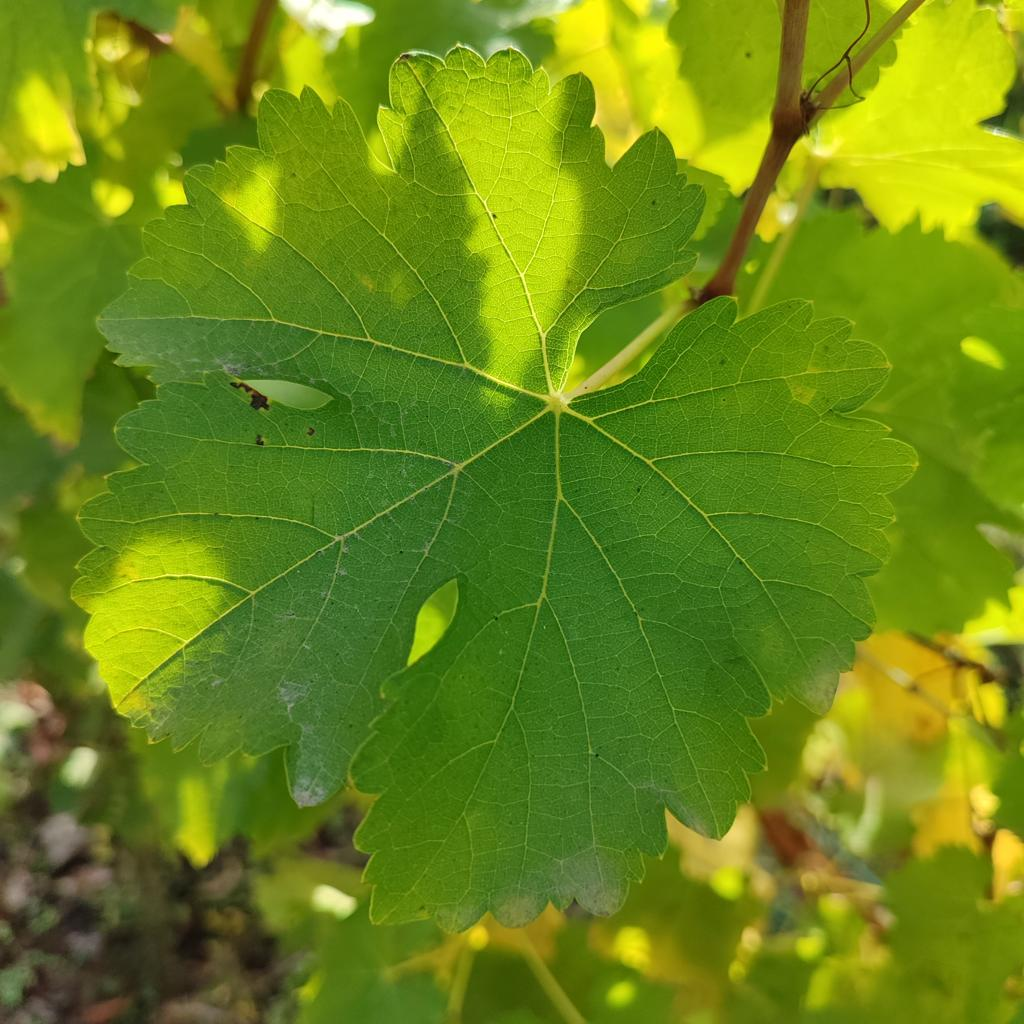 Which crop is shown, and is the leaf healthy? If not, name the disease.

grapevine, powdery mildew
